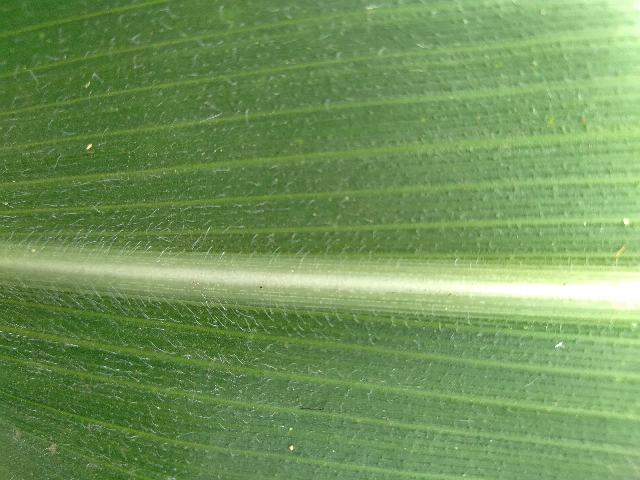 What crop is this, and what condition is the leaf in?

maize, healthy
